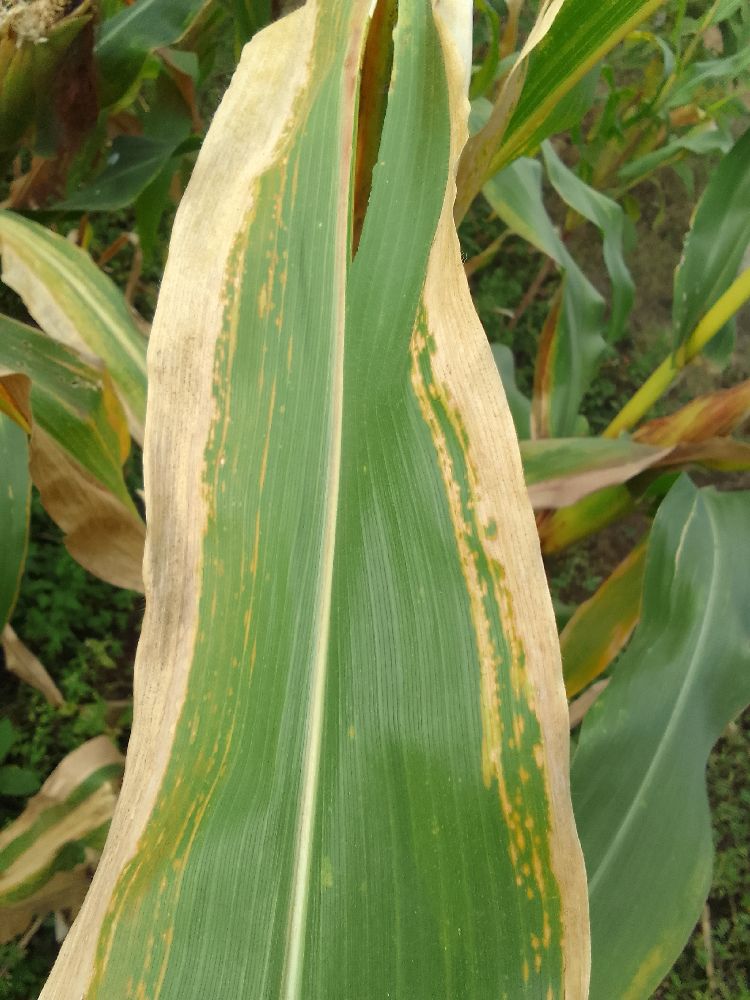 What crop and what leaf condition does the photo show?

maize, maize lethal necrosis
